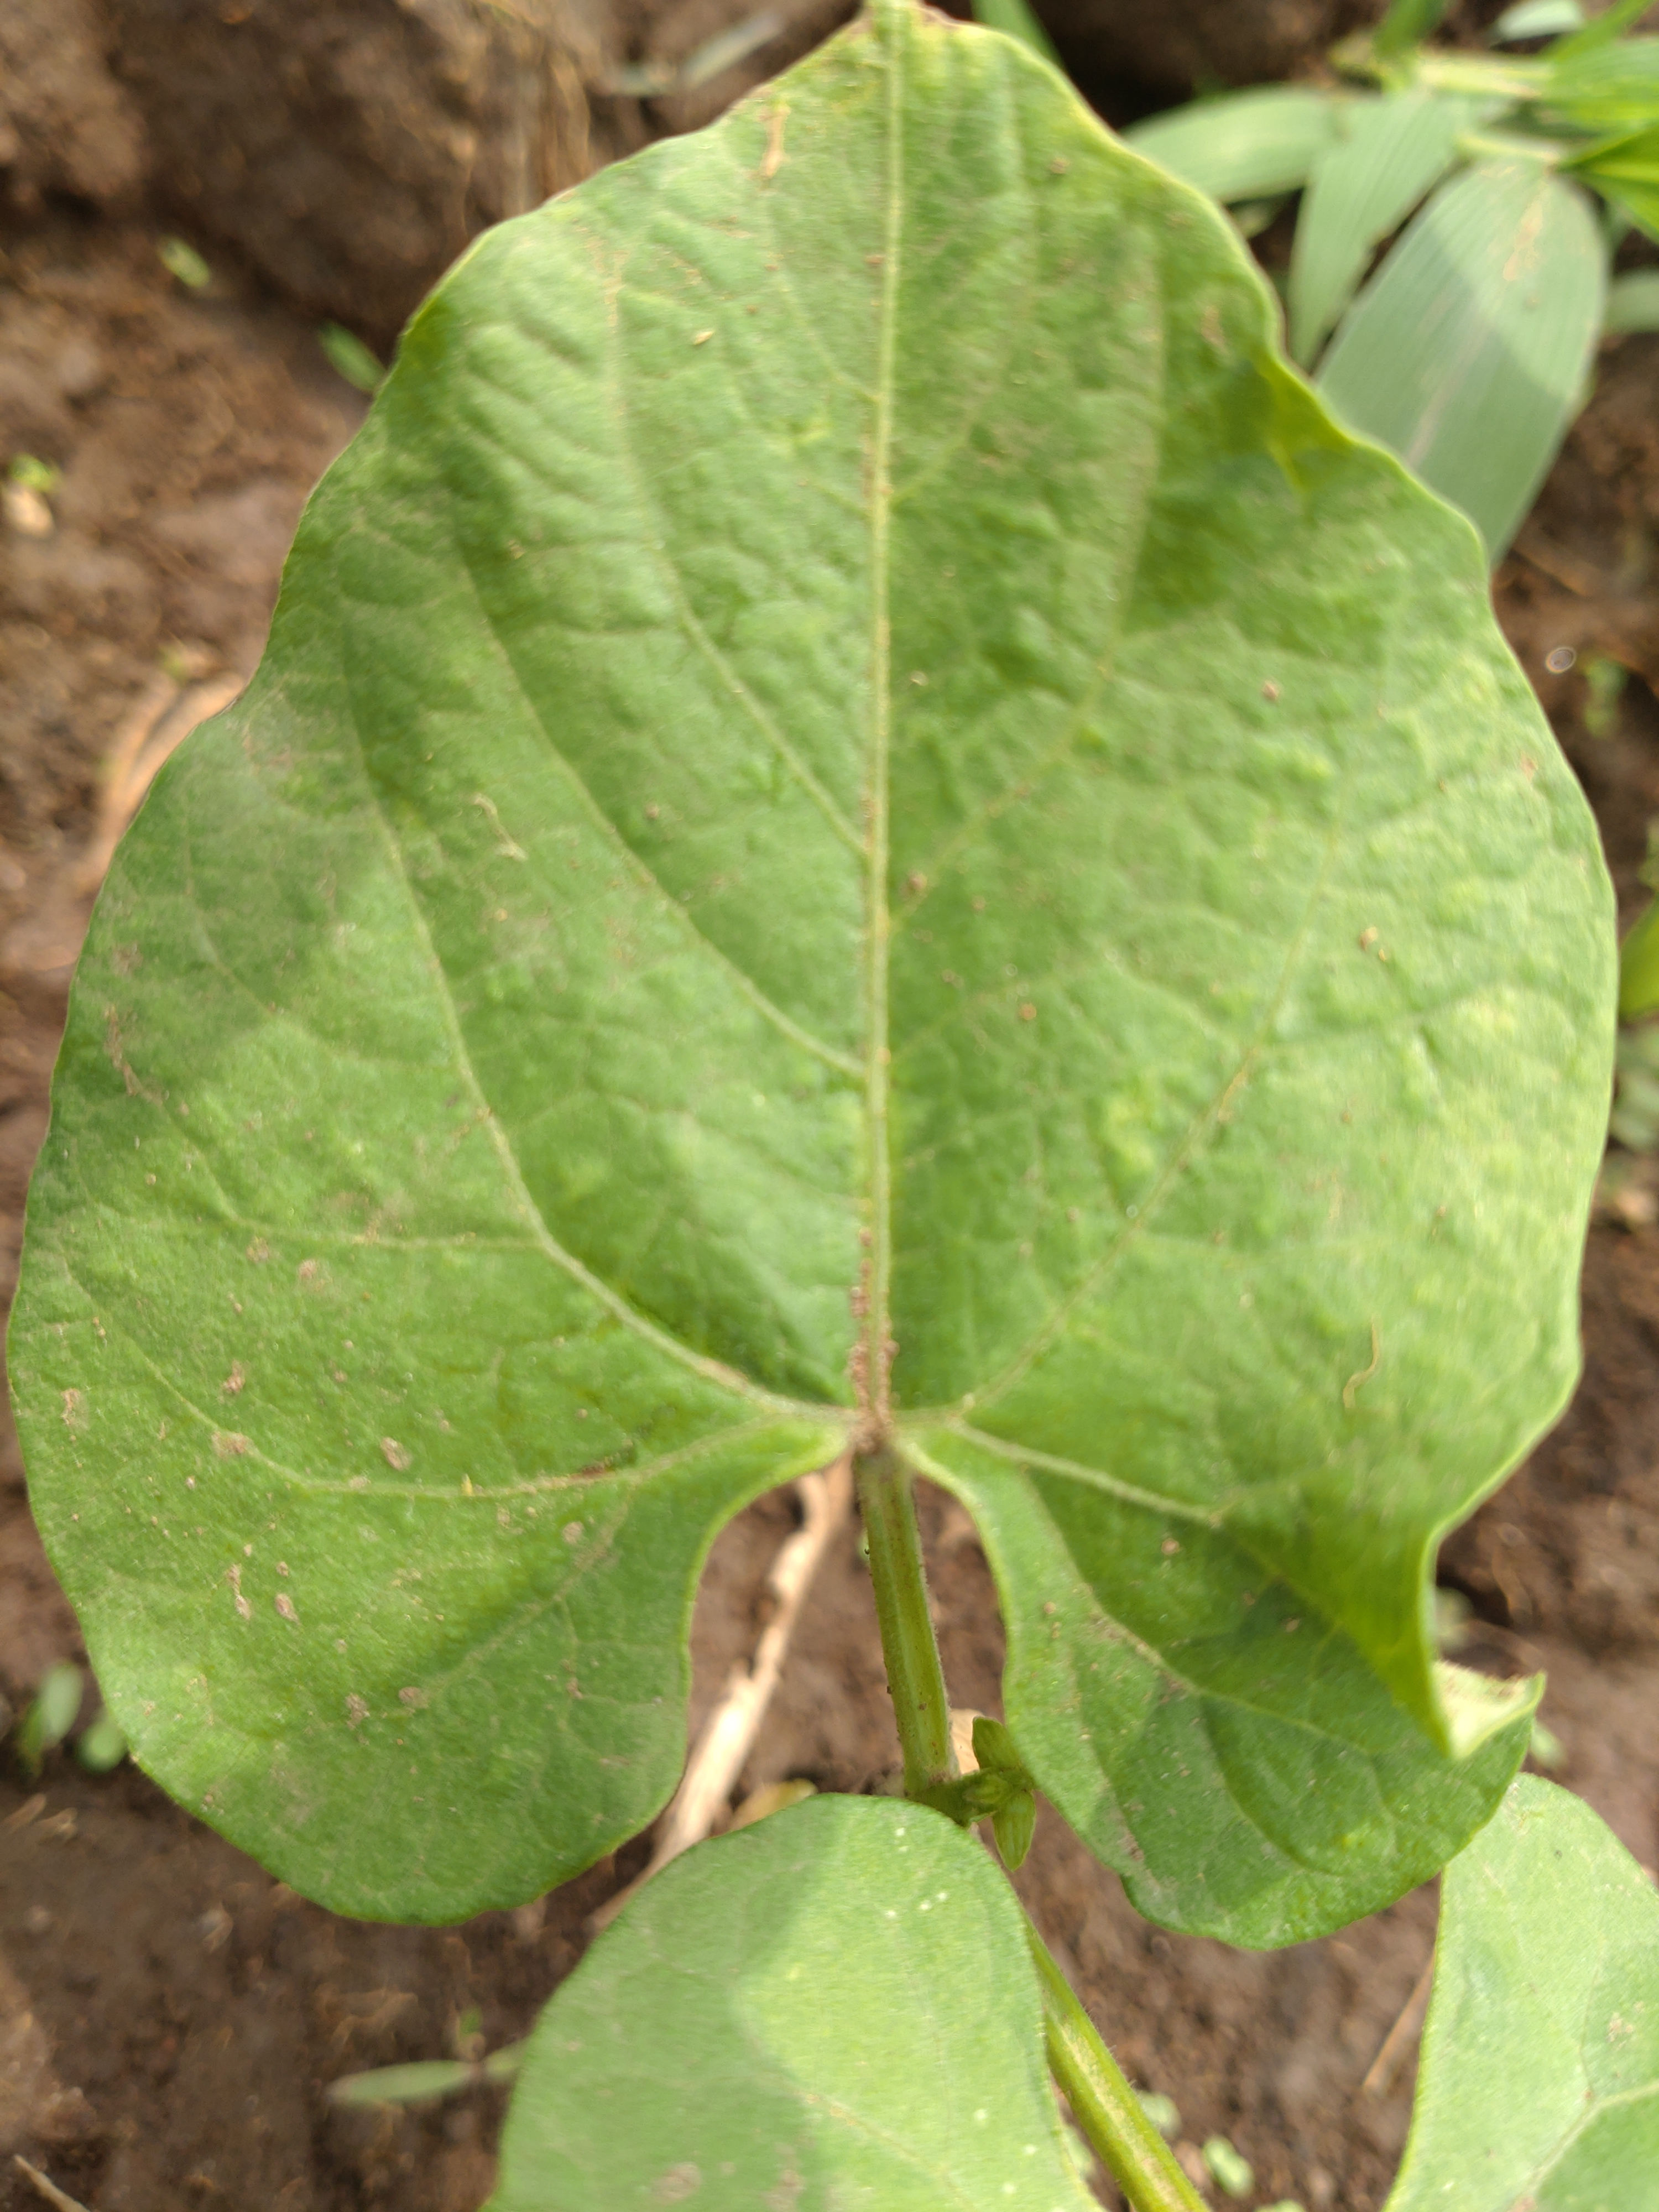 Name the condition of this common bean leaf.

healthy
